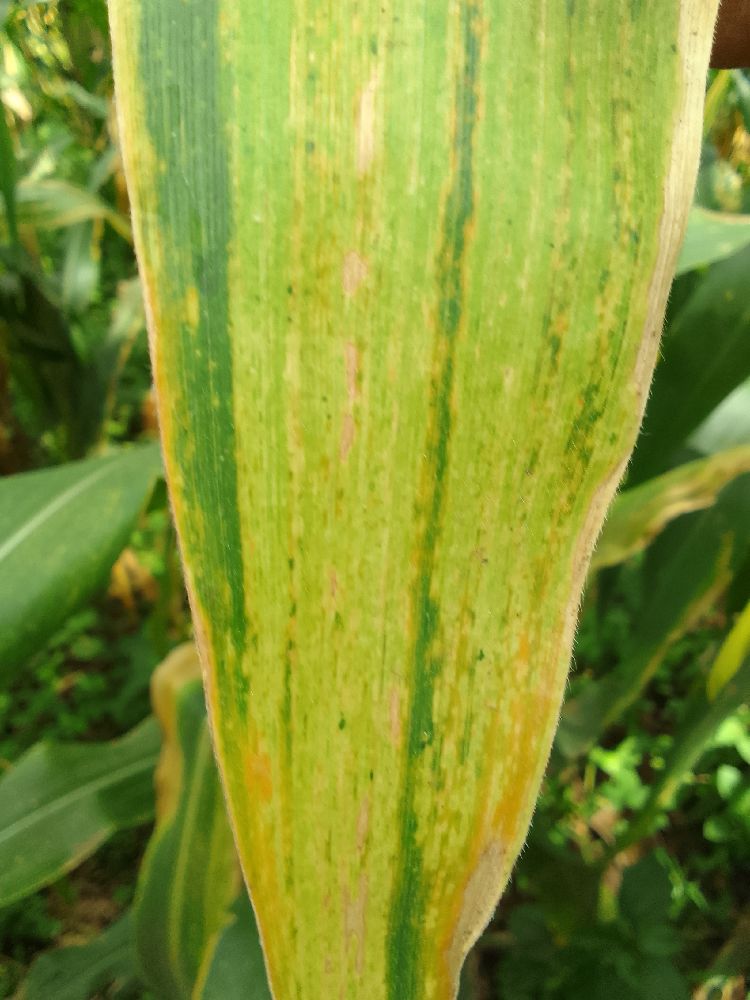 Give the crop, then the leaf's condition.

maize, maize lethal necrosis
